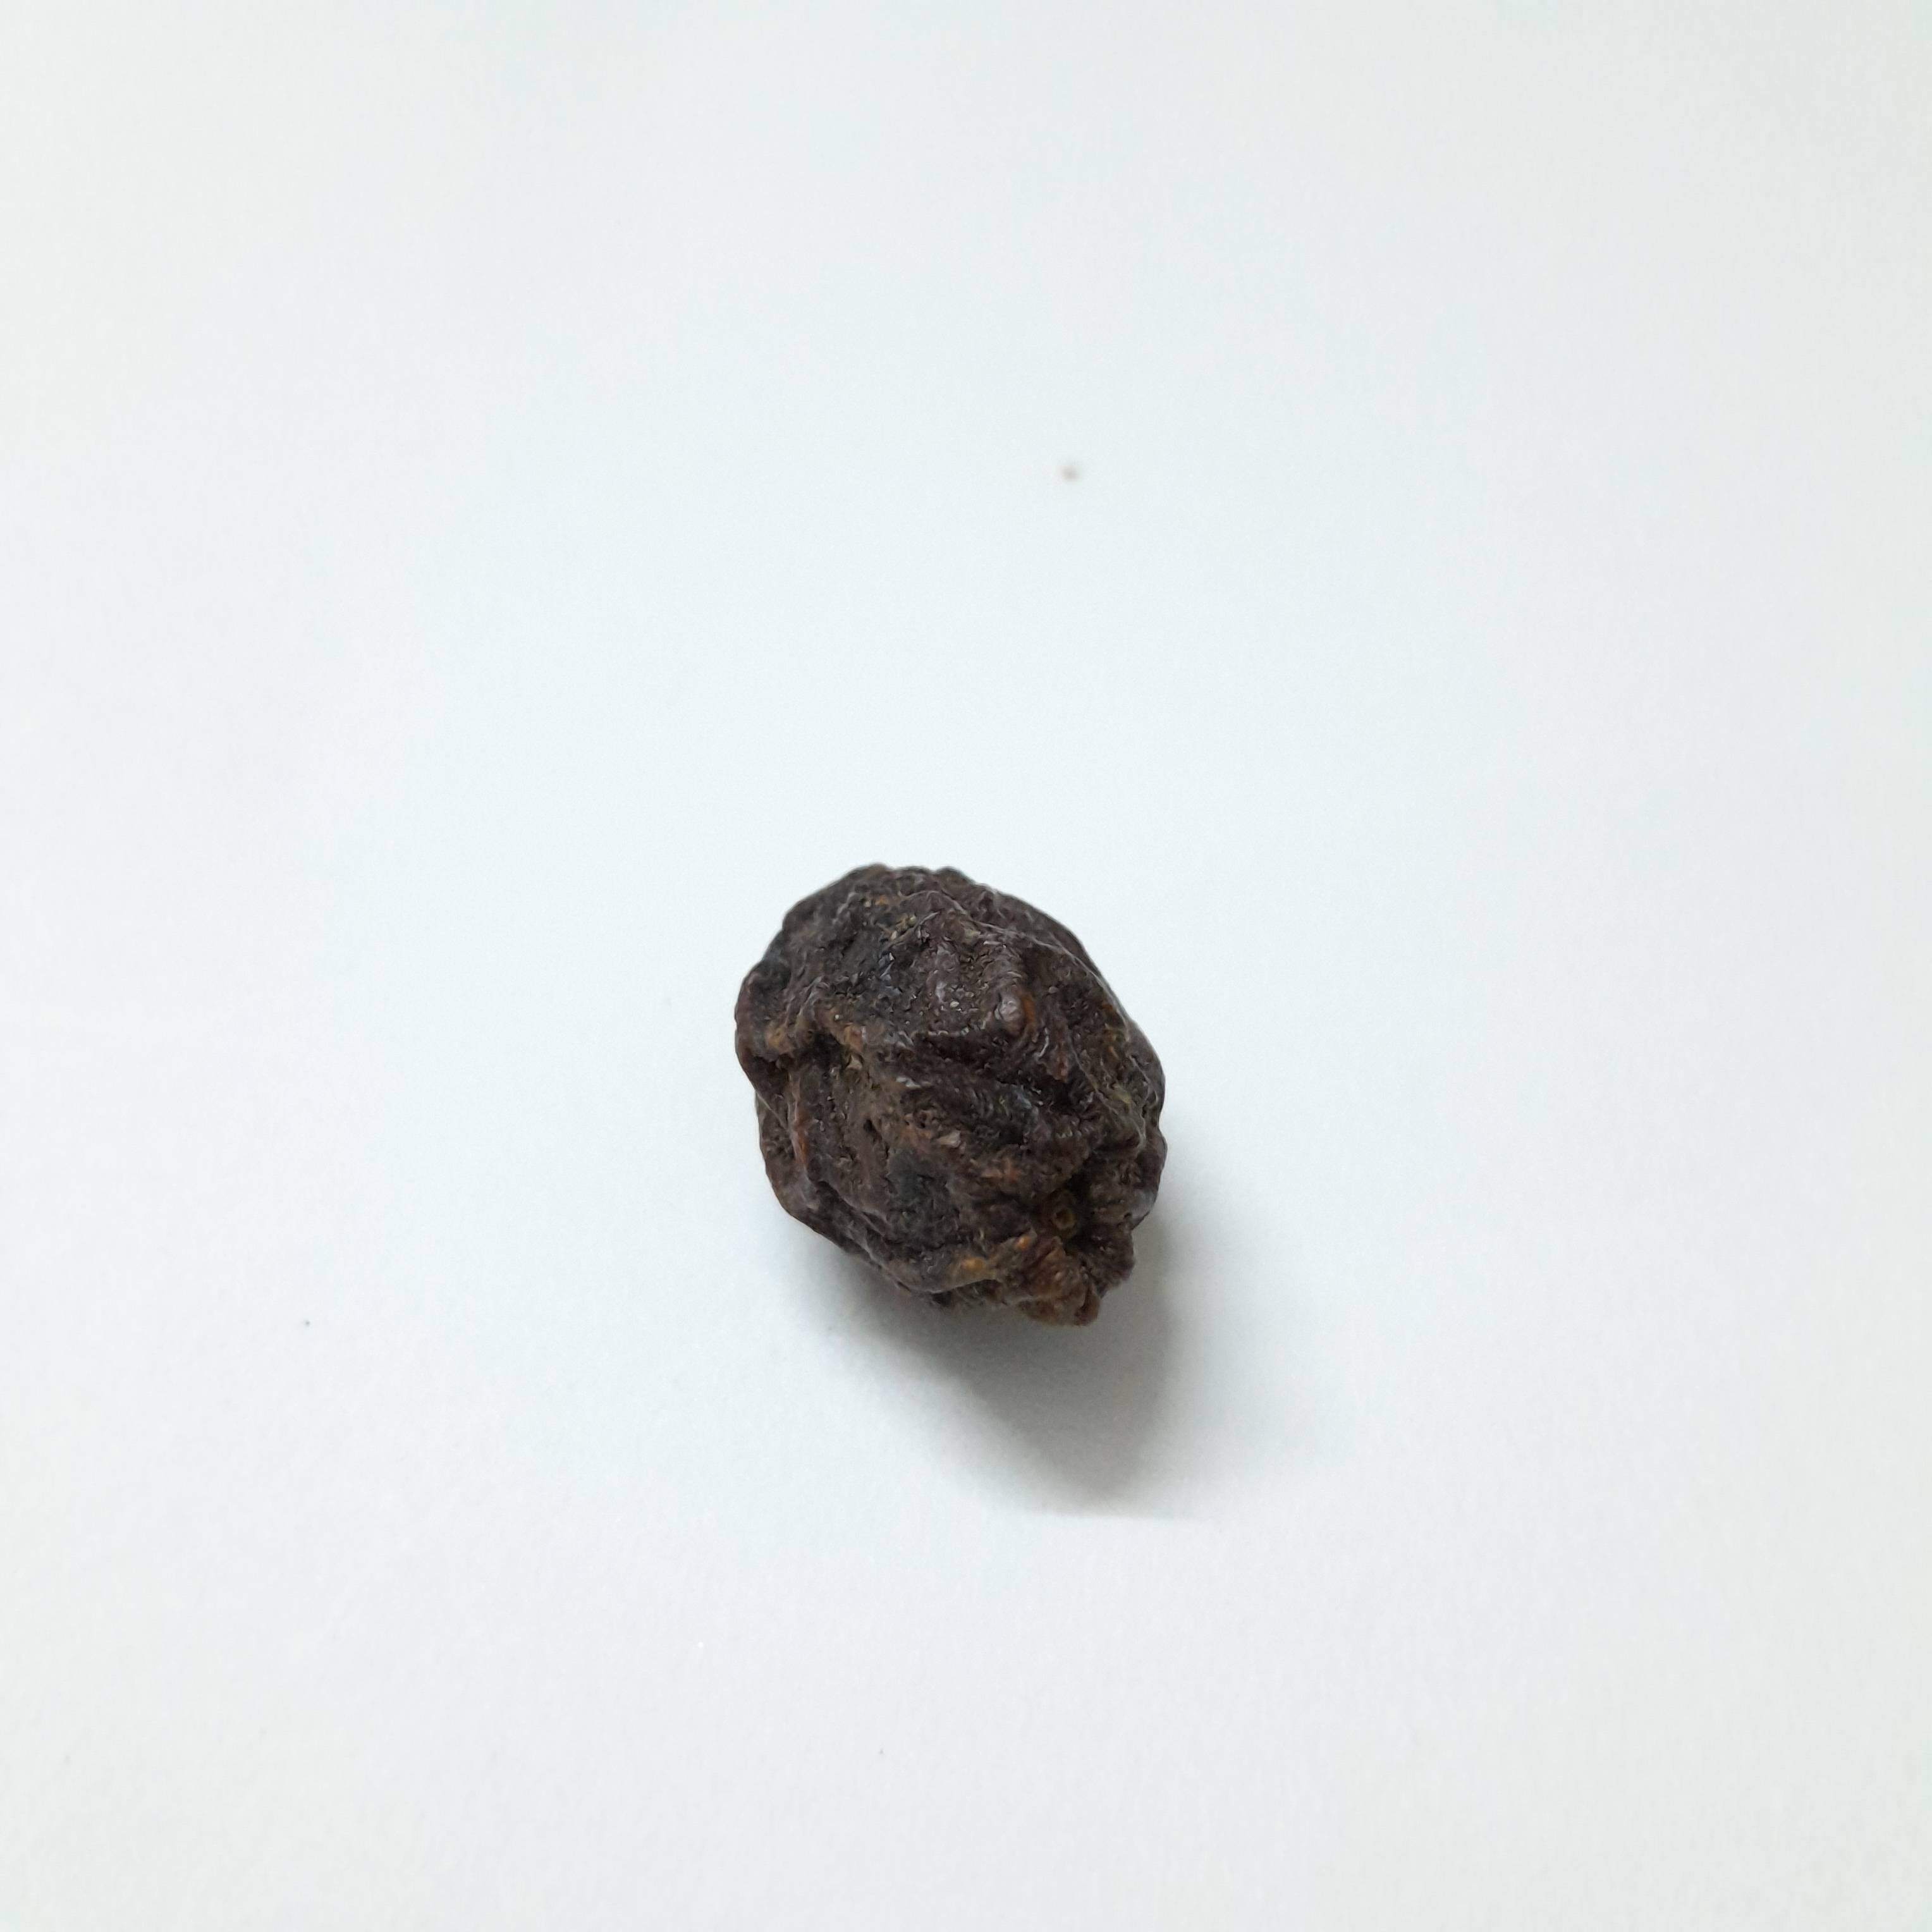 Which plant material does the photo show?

kadukharik
